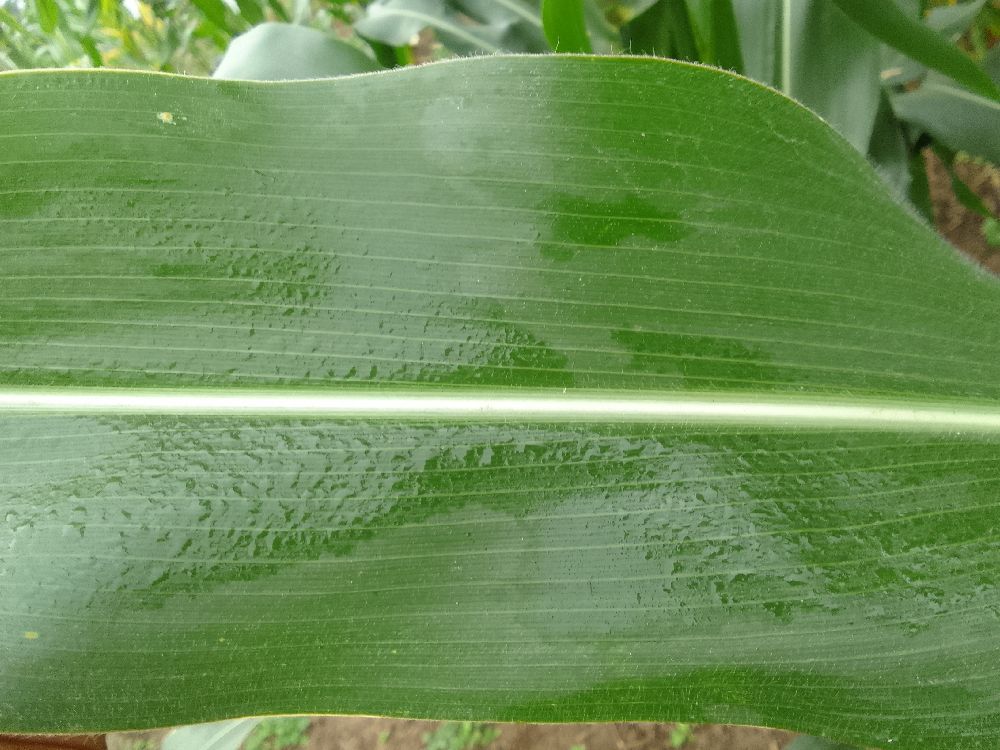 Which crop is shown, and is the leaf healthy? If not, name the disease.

maize, healthy
